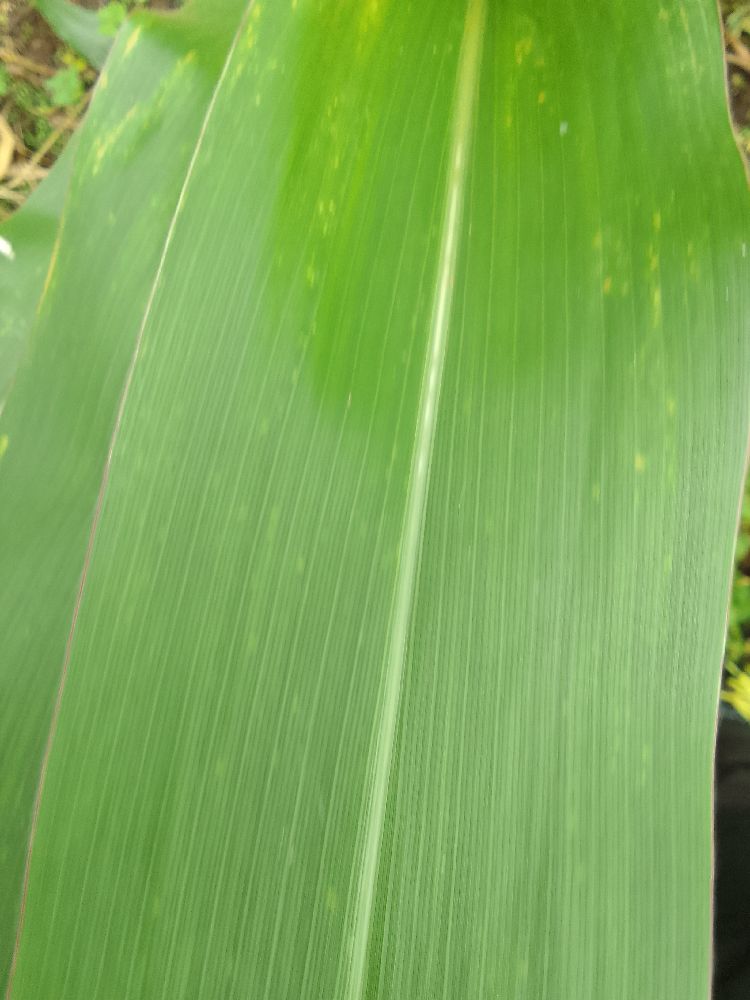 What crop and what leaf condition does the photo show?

maize, healthy
